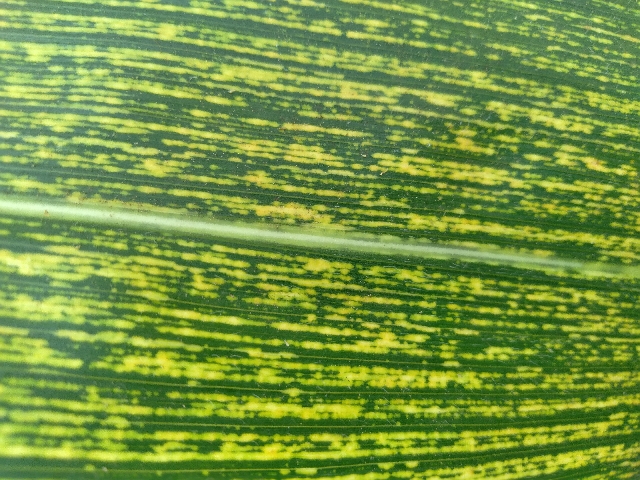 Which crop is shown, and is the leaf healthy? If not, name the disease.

maize, maize streak virus
